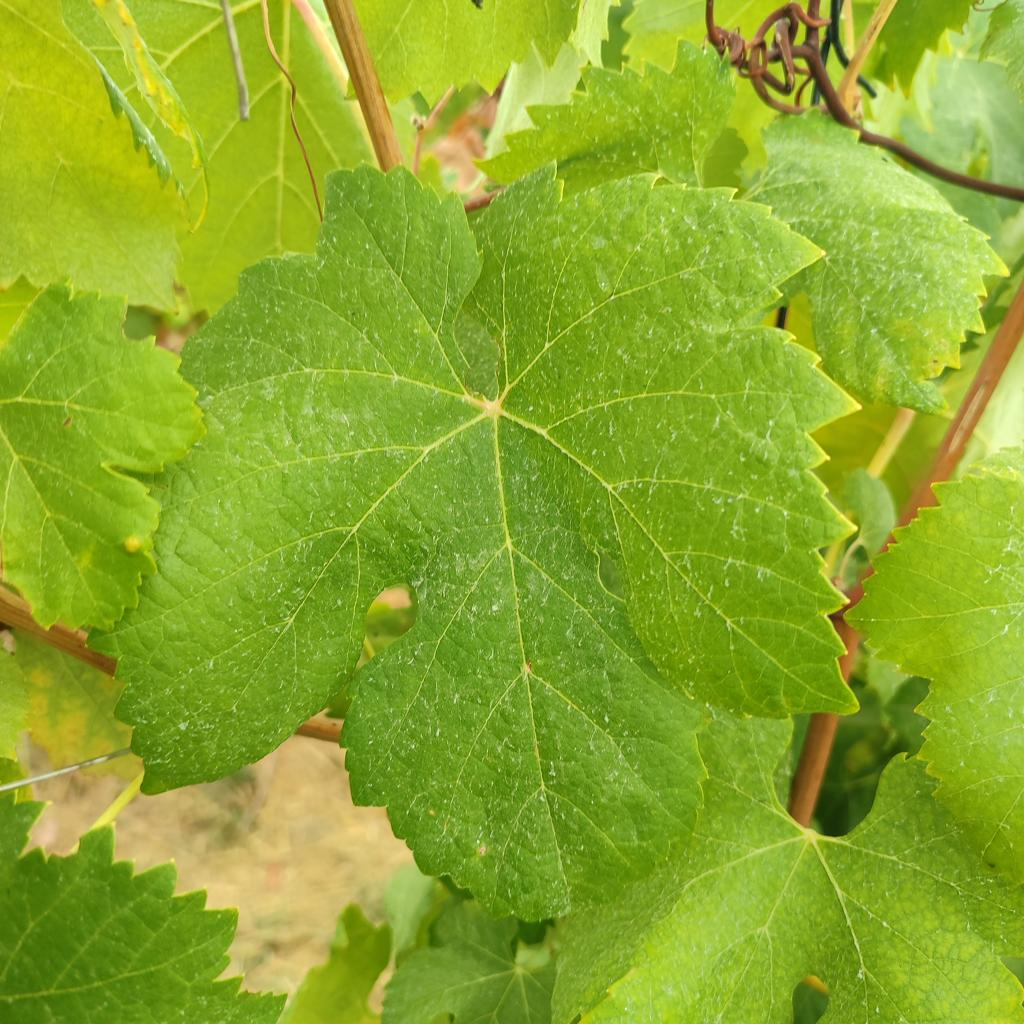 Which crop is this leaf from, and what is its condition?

grapevine, healthy
